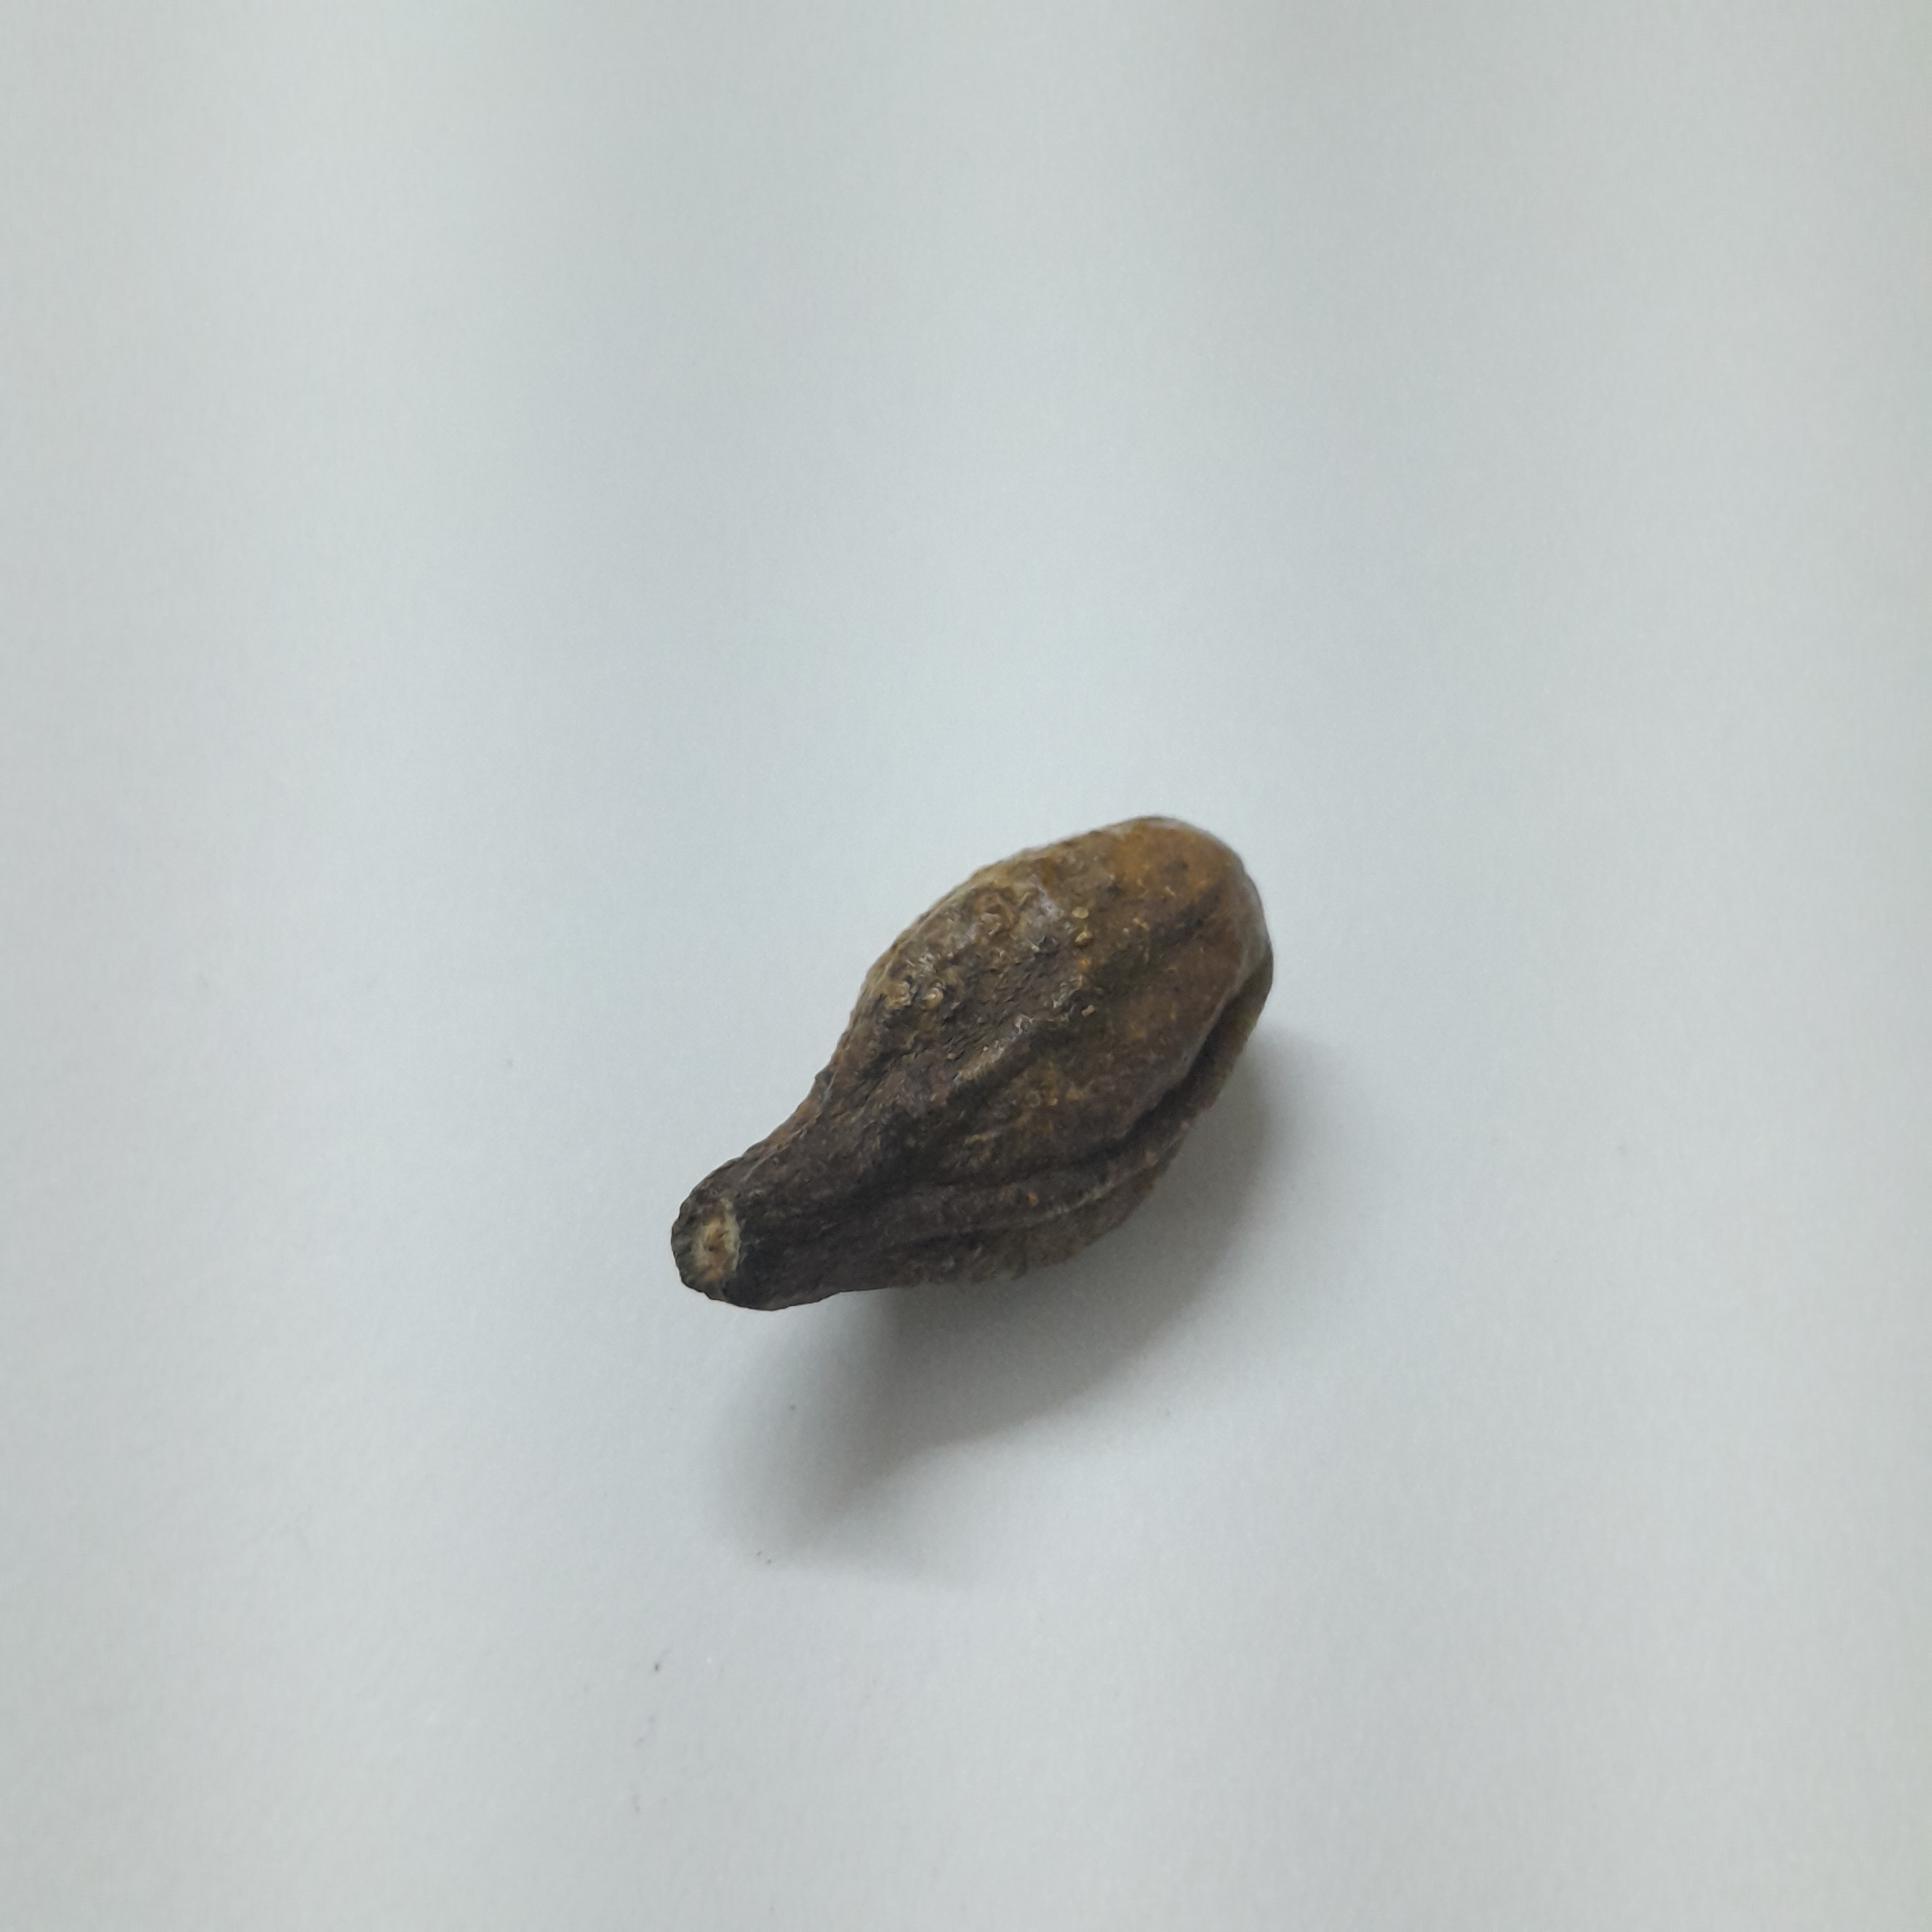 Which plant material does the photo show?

hirdaa
